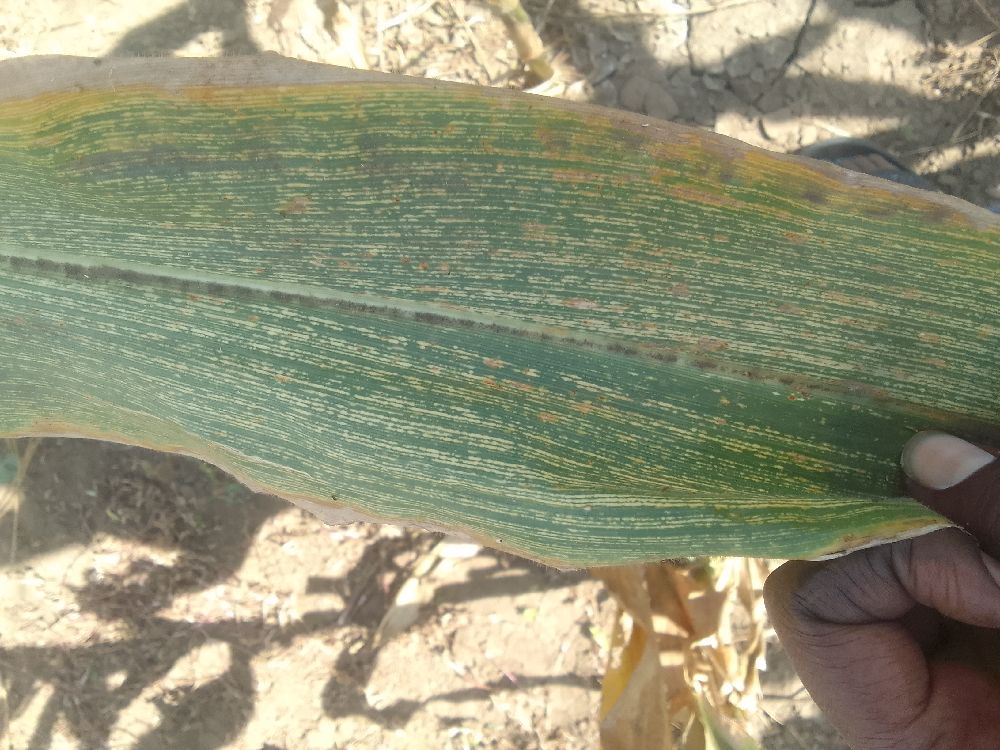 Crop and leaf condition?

maize, maize streak virus
